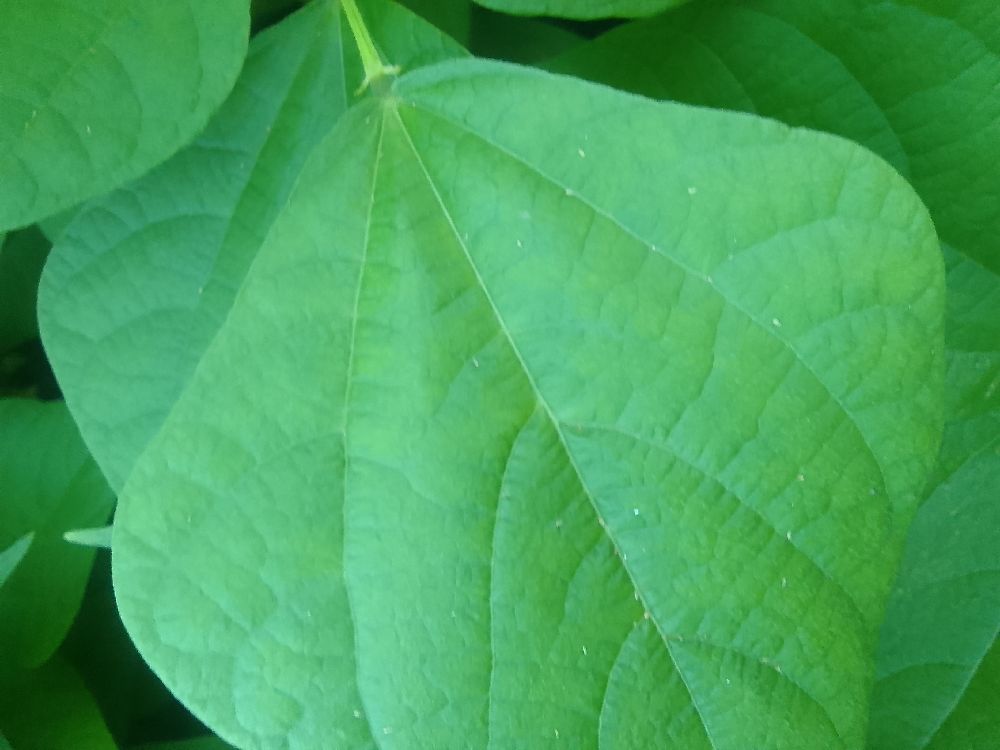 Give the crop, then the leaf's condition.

common bean, healthy
